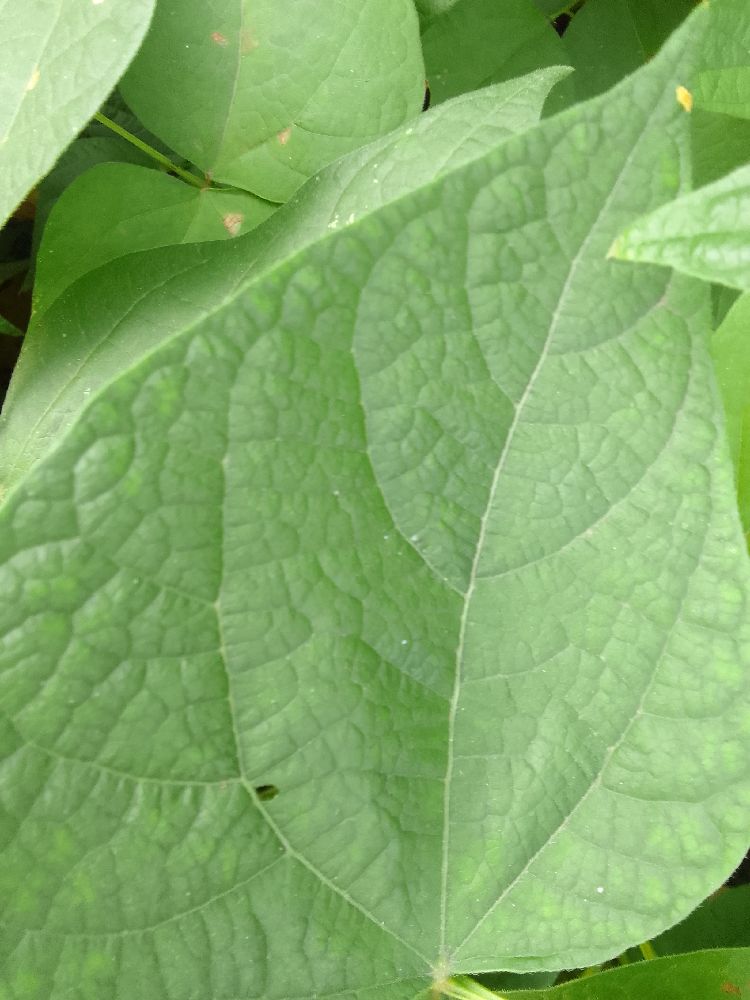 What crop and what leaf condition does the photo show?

common bean, healthy
